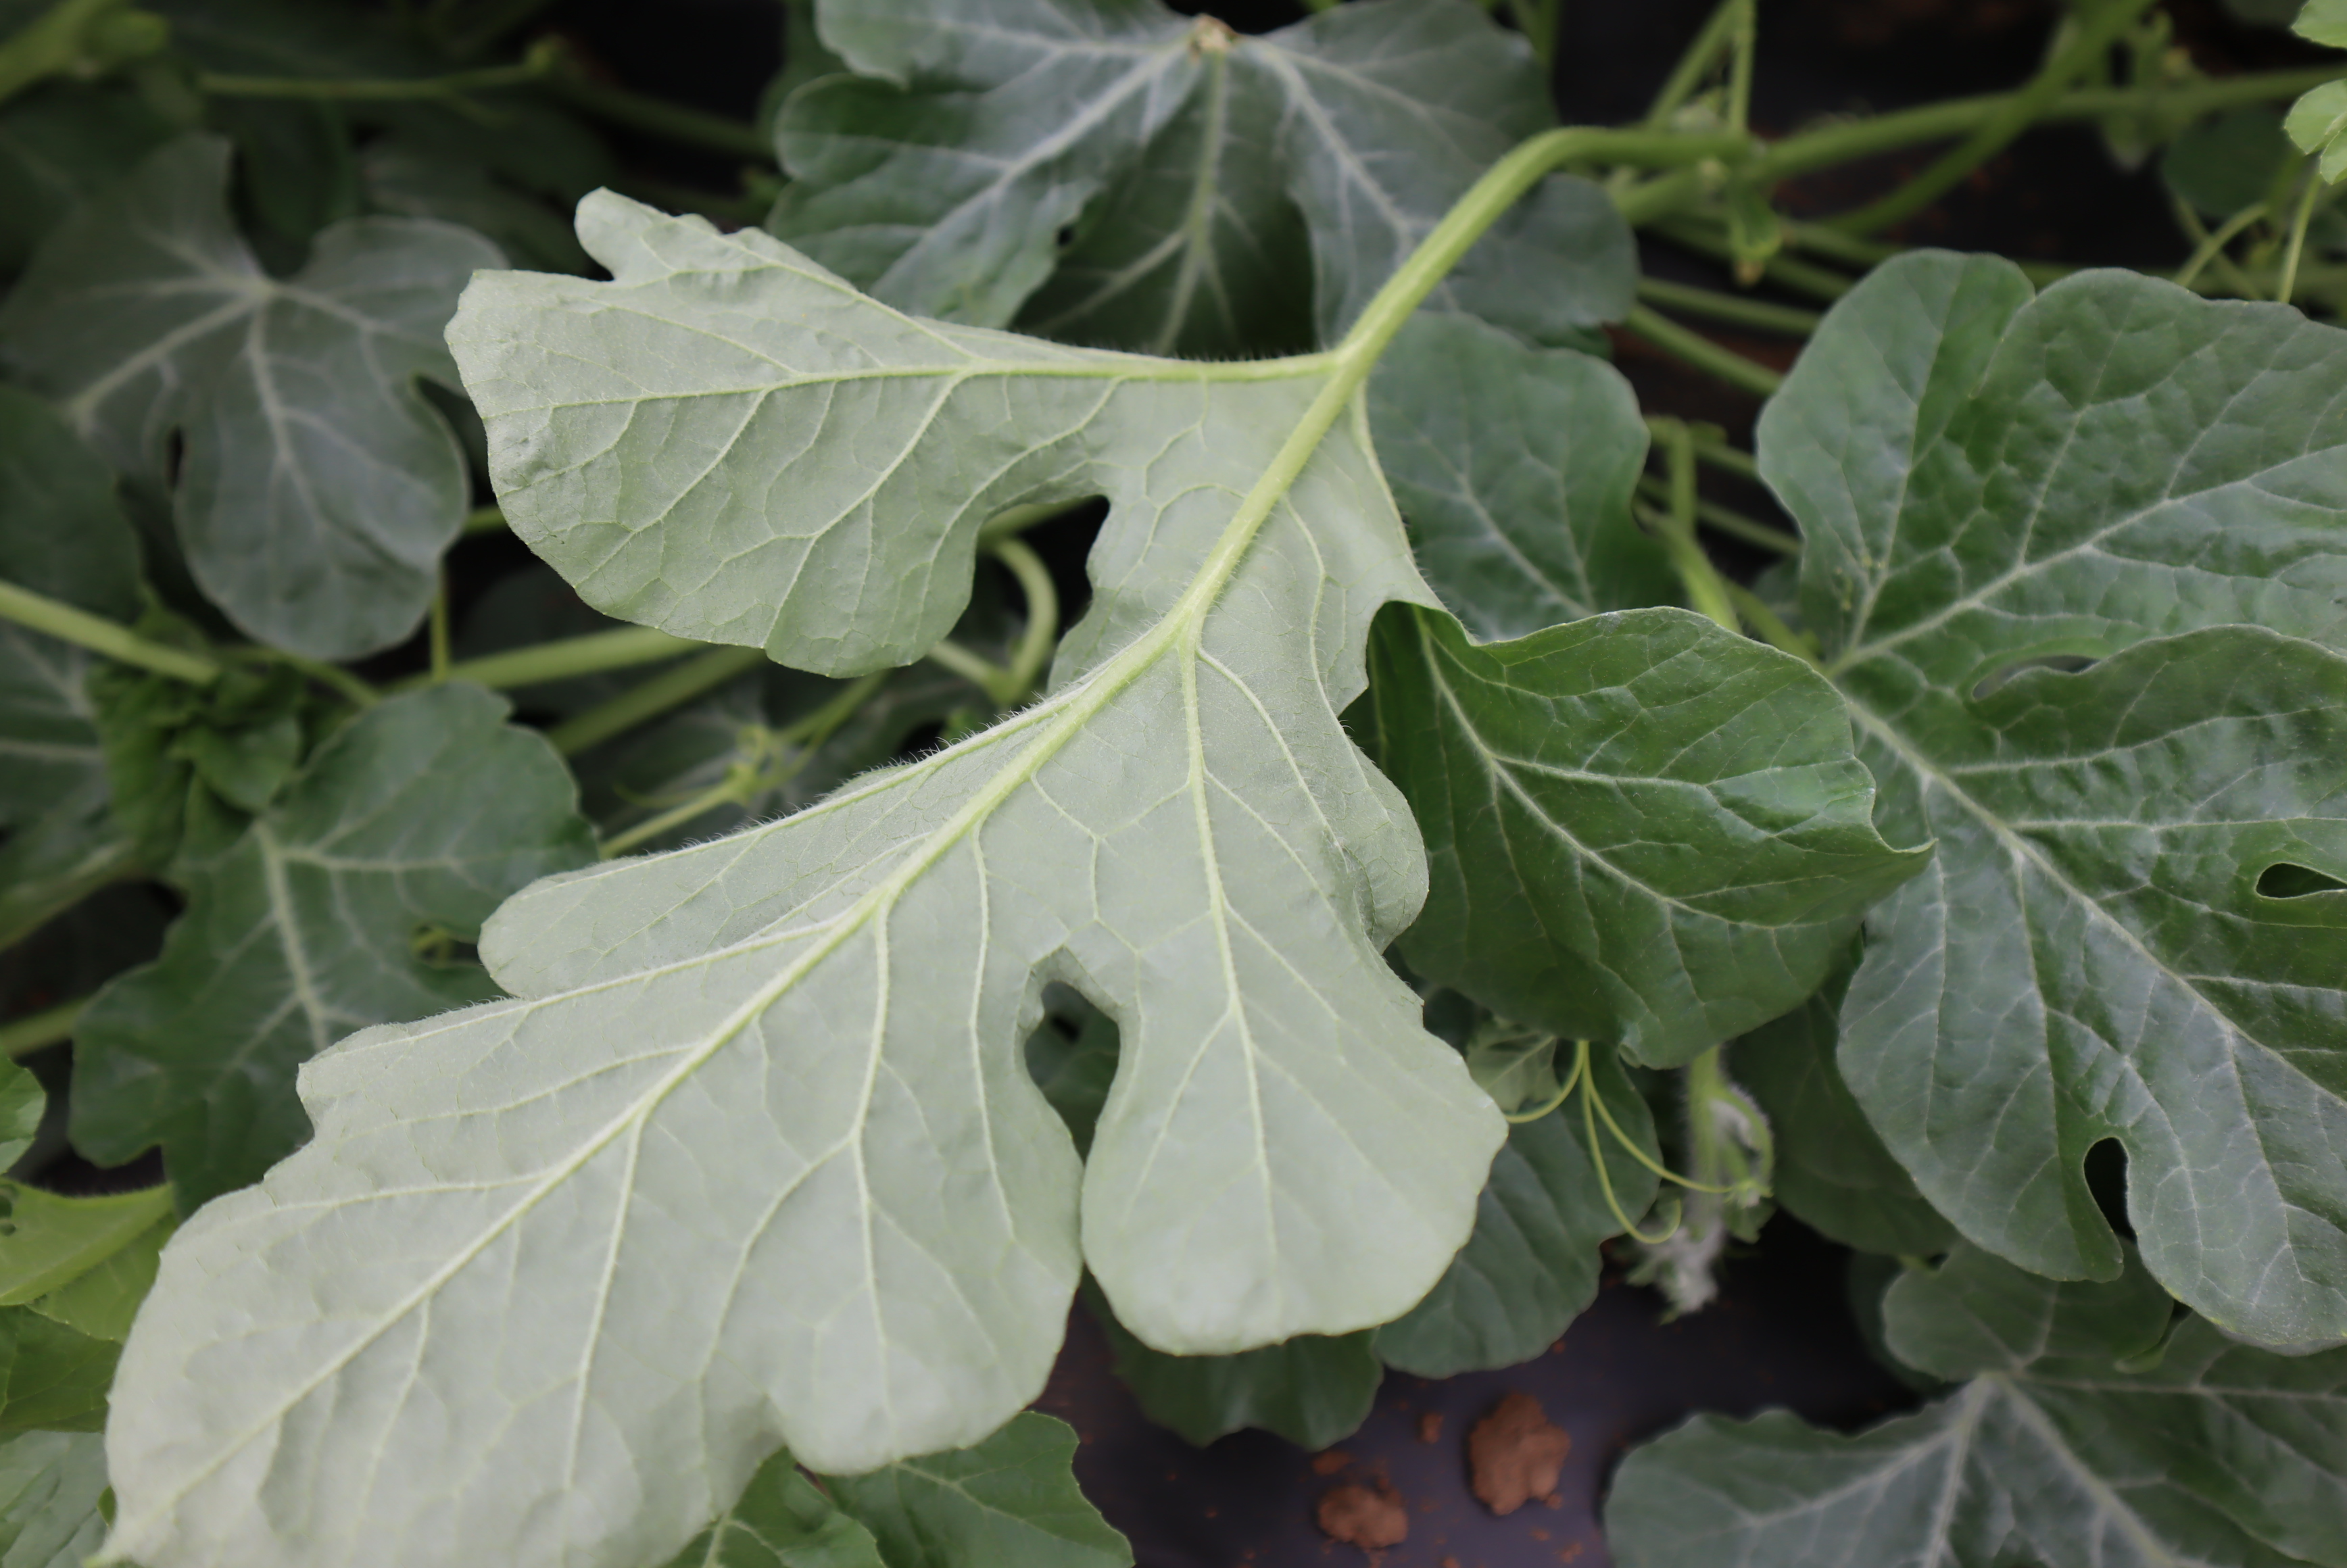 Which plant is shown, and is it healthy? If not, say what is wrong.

watermelon, healthy
